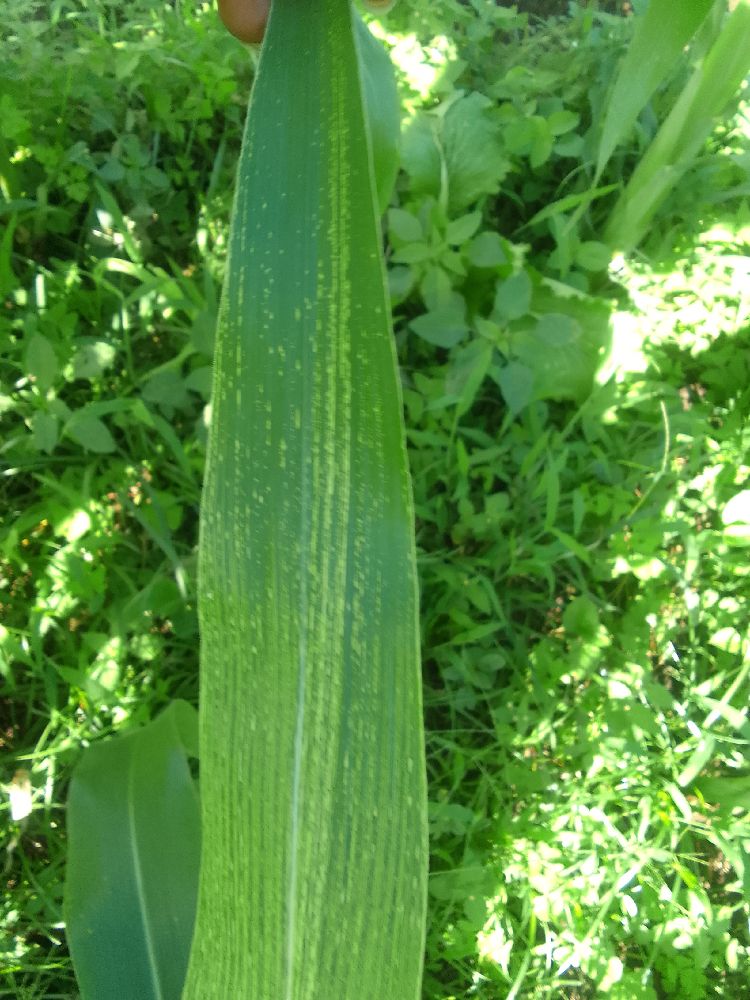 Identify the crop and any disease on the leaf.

maize, maize streak virus
